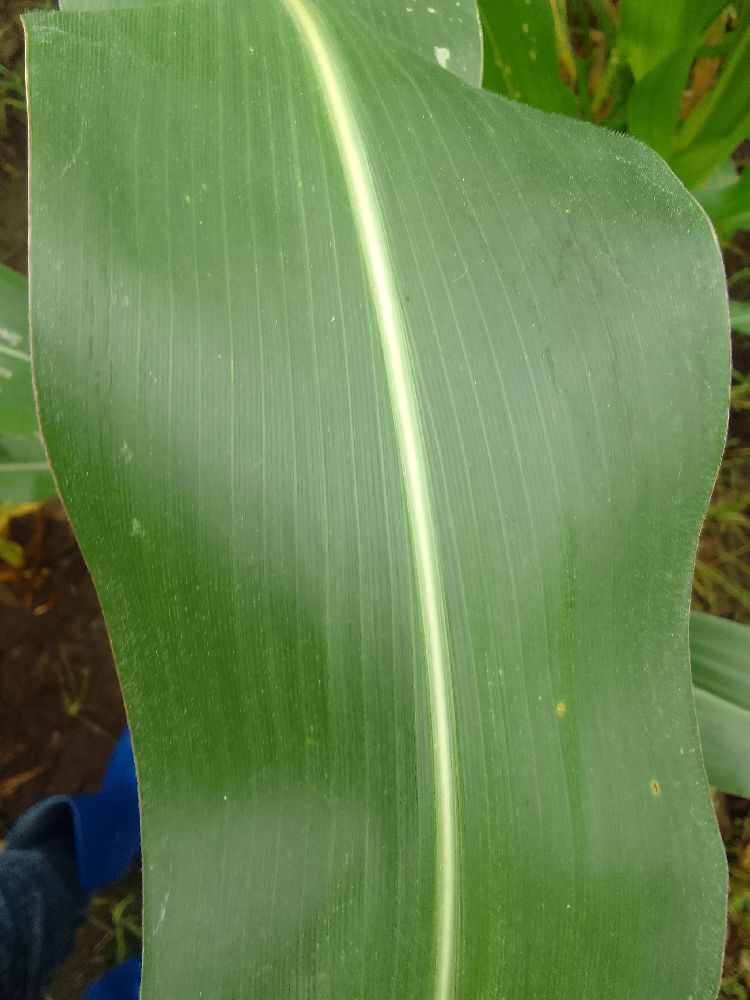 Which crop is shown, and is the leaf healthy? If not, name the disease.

maize, healthy
